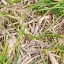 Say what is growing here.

grass
